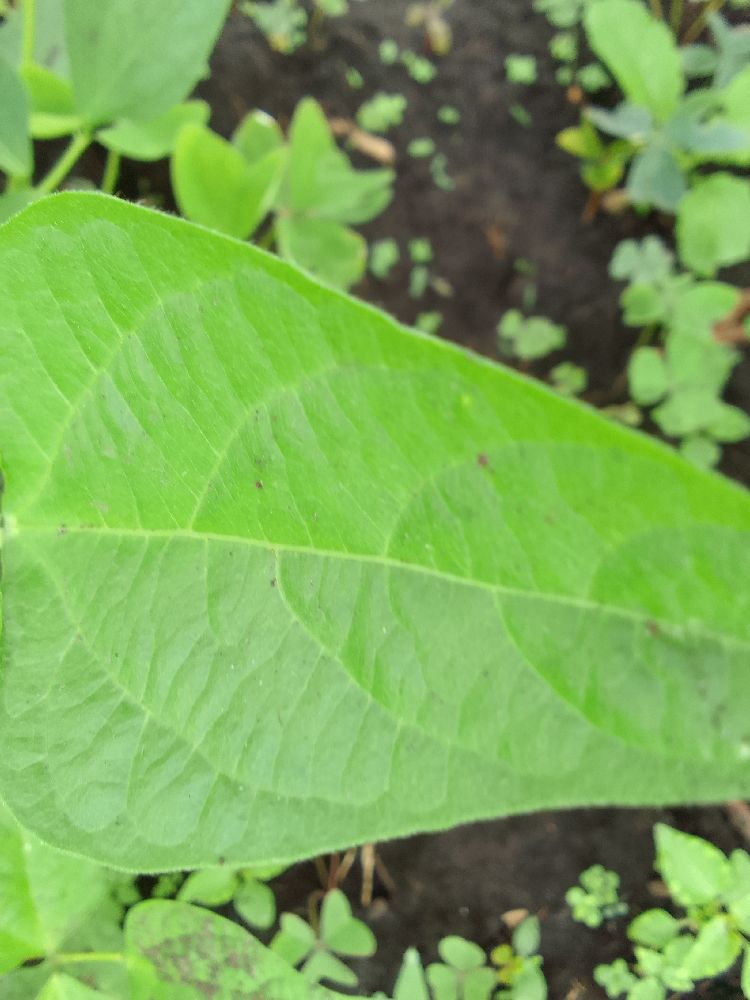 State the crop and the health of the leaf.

common bean, healthy
